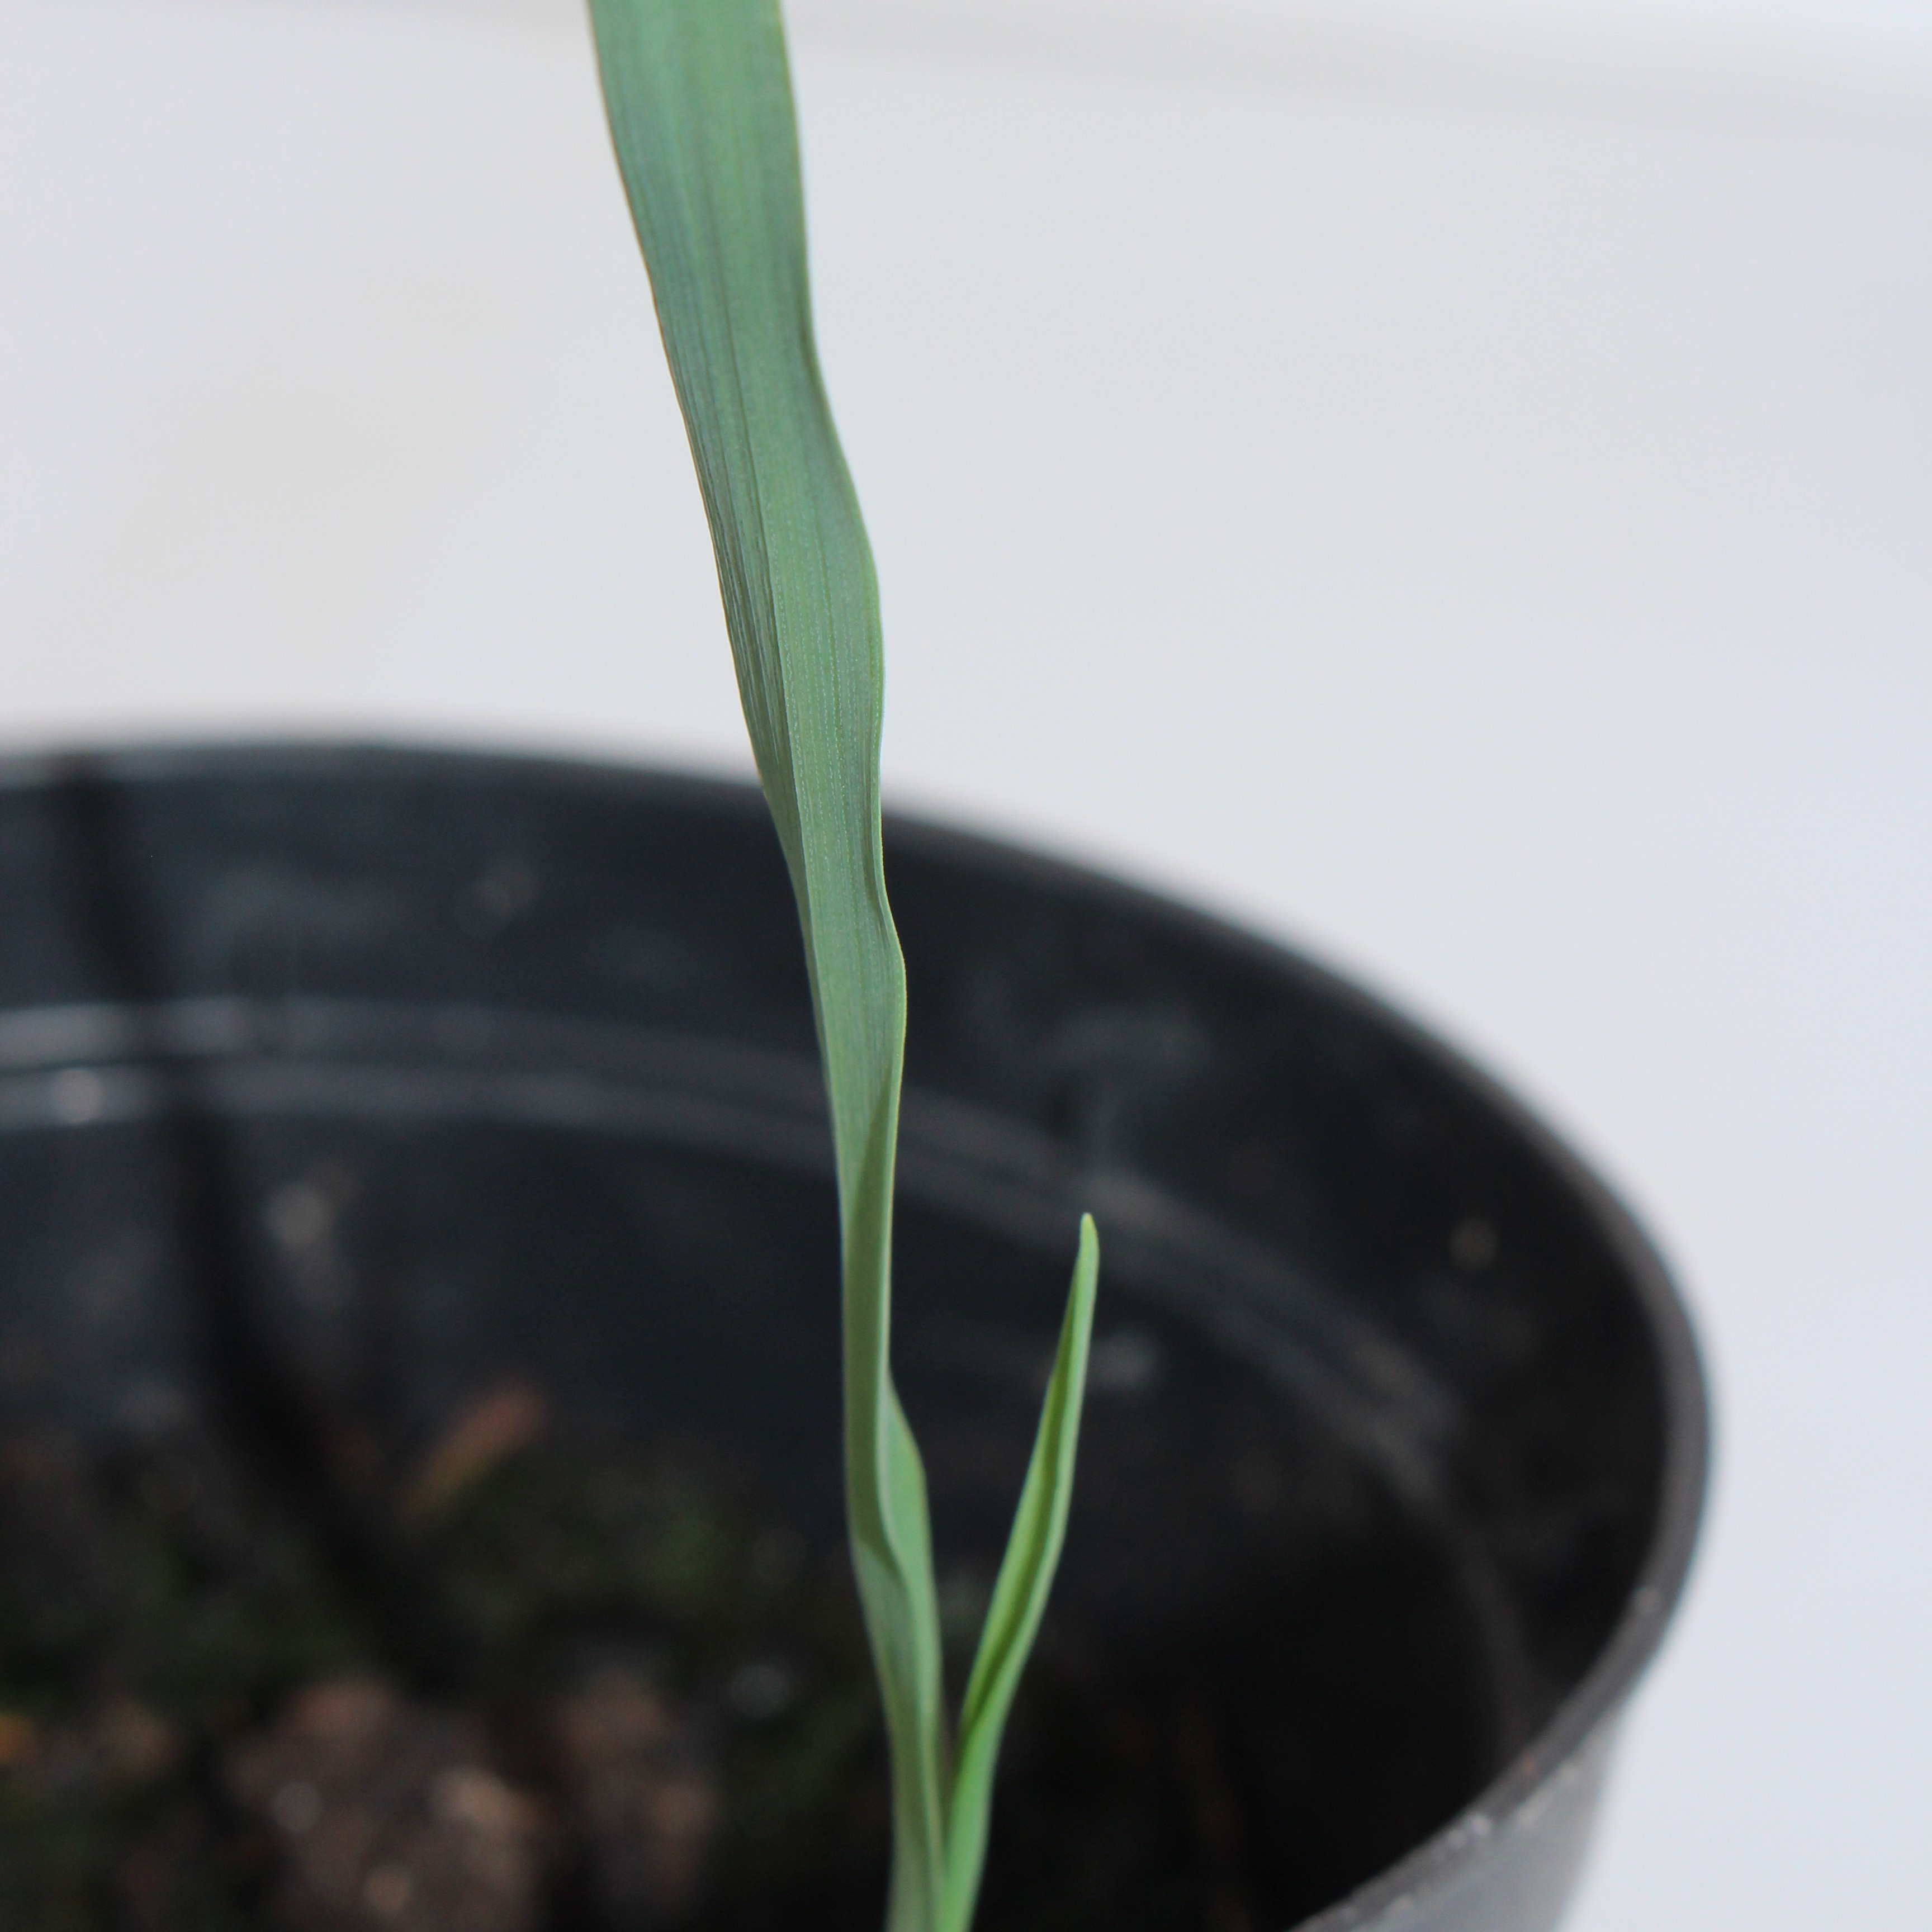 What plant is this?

Avena sterilis
